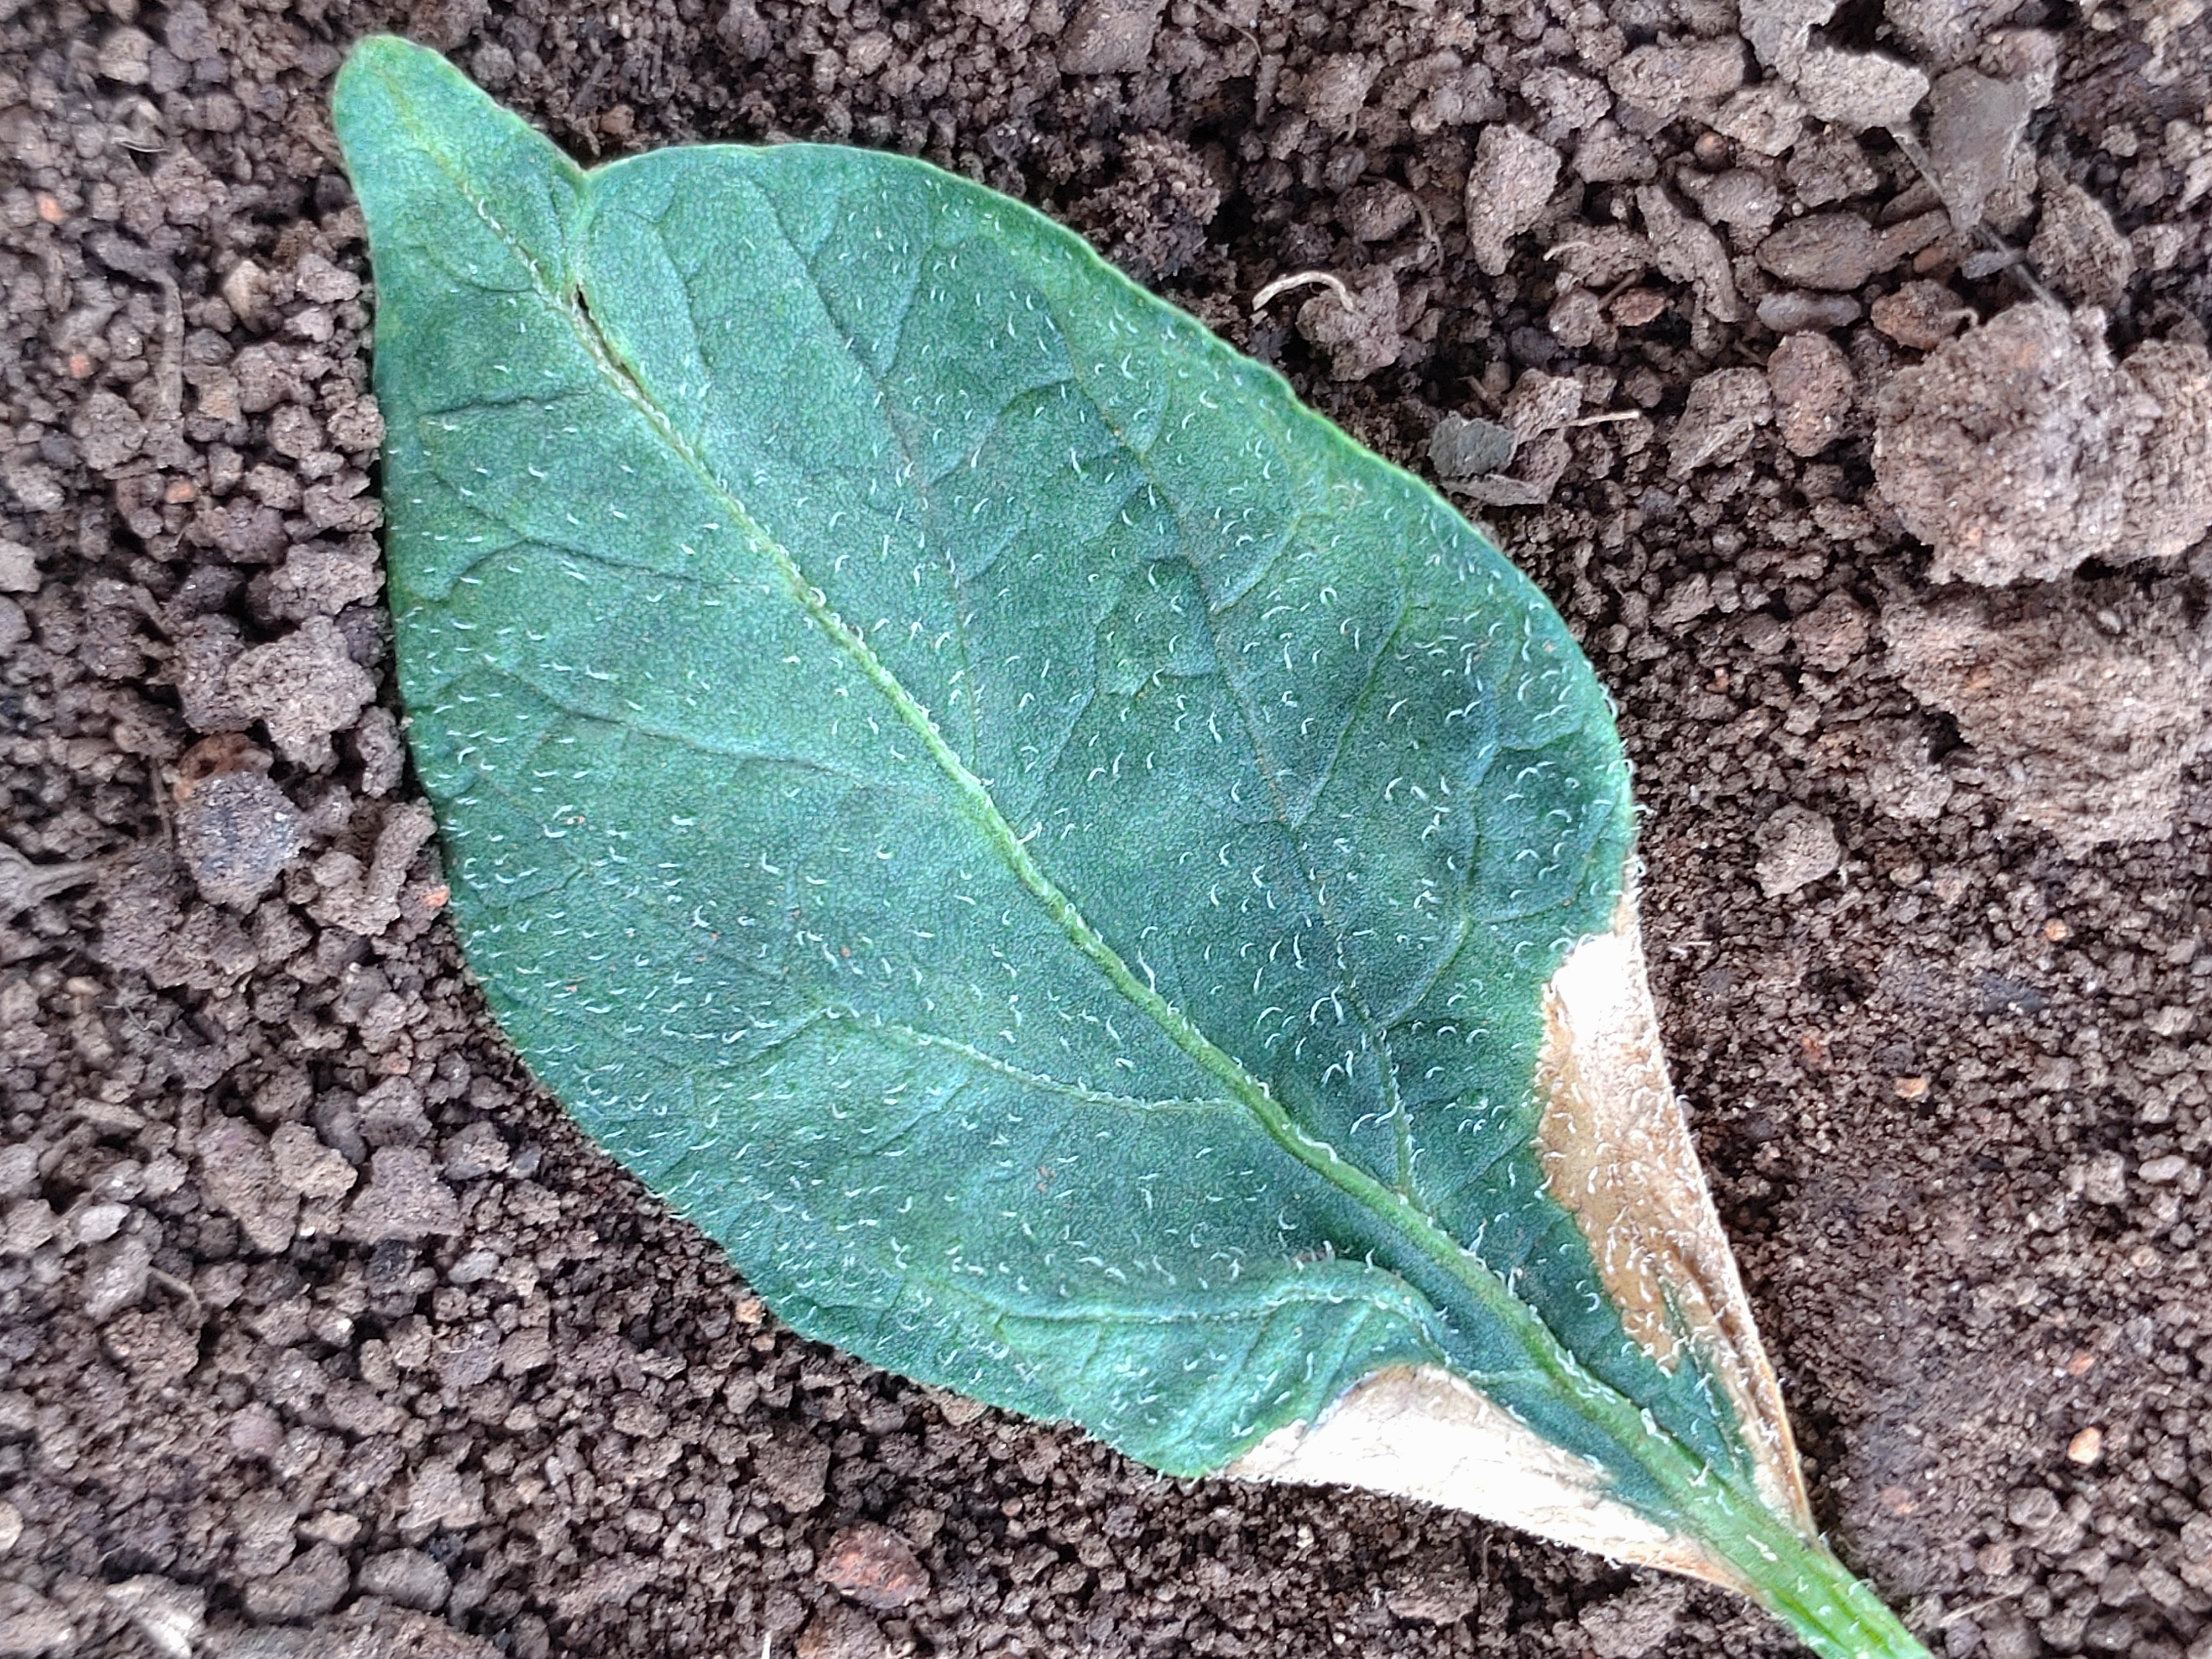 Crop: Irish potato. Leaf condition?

early blight
